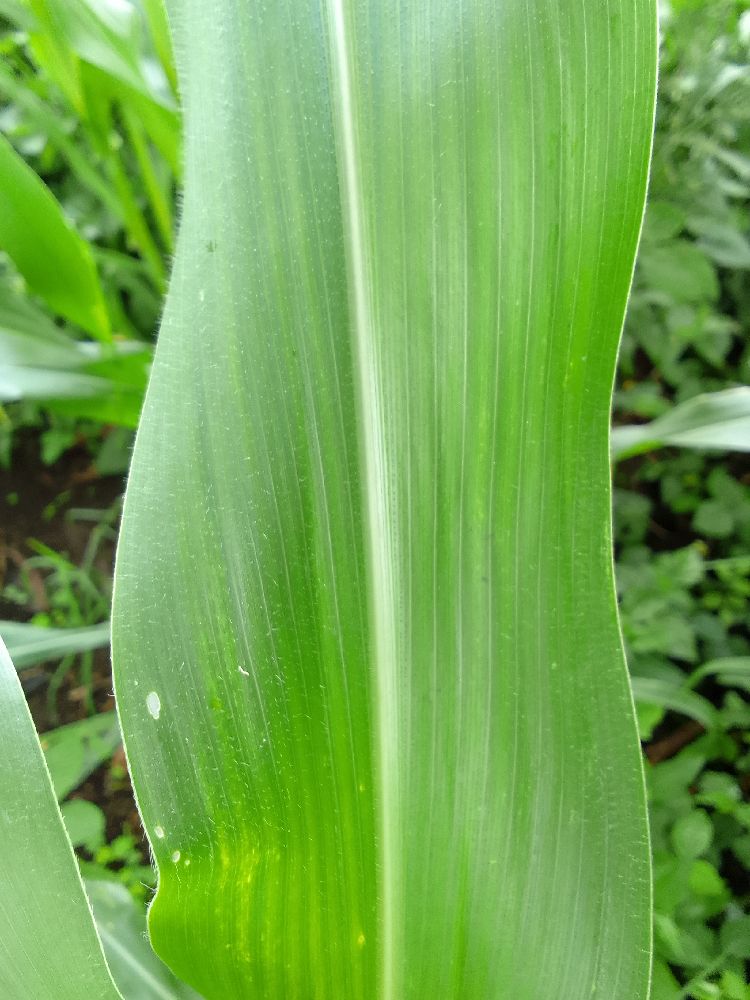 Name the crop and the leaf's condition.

maize, healthy
